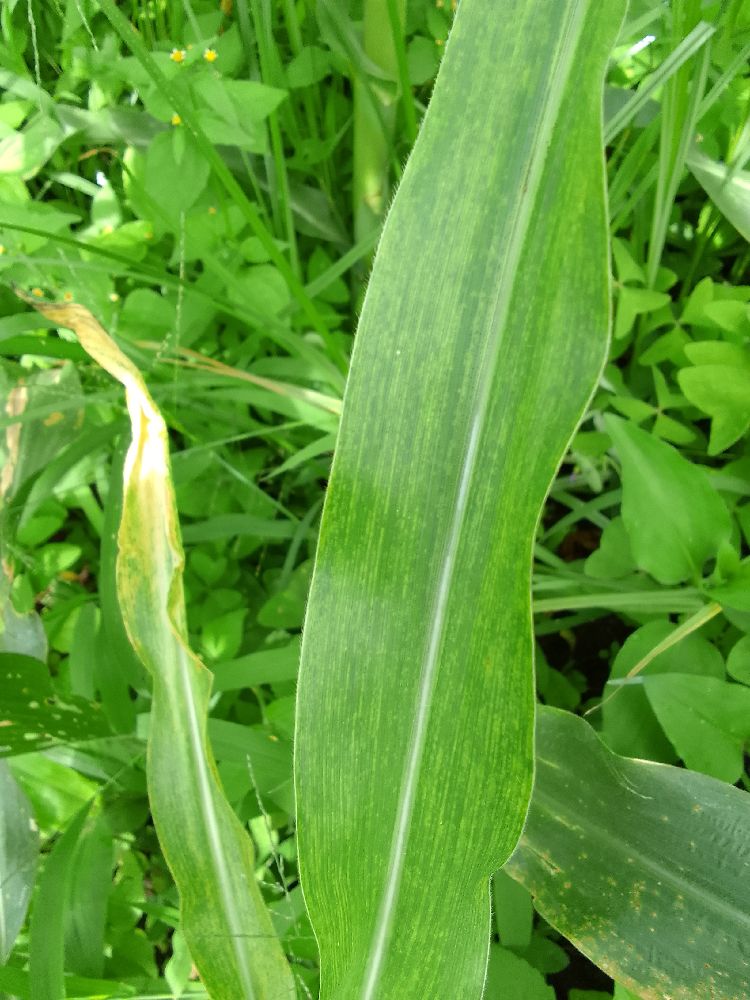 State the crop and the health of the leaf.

maize, maize lethal necrosis
